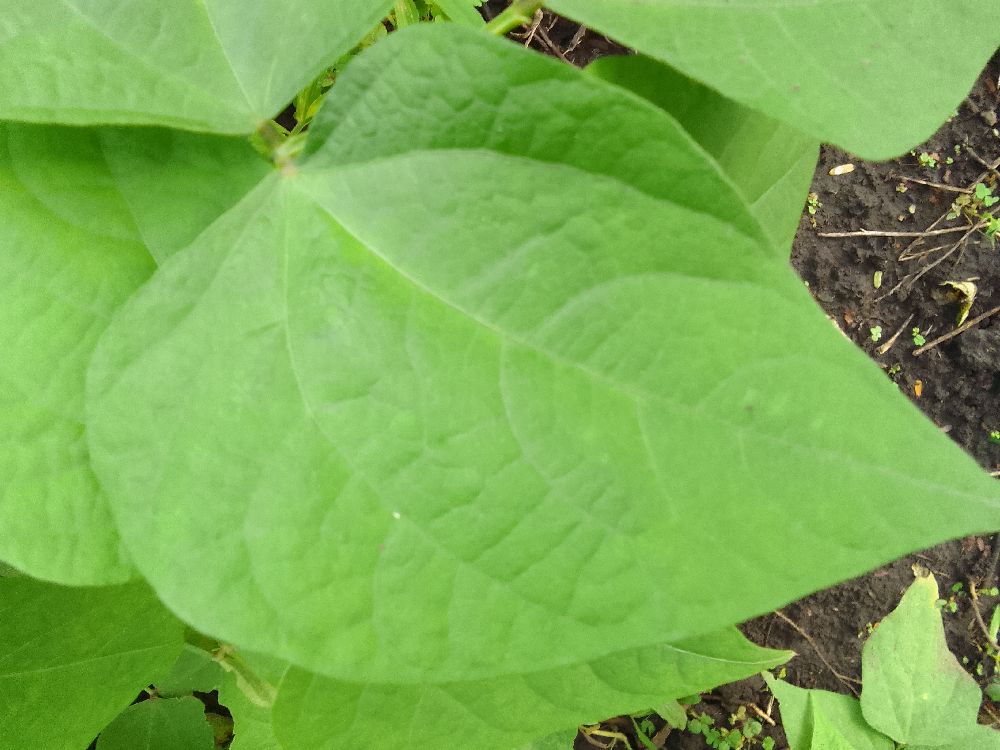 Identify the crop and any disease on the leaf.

common bean, healthy
